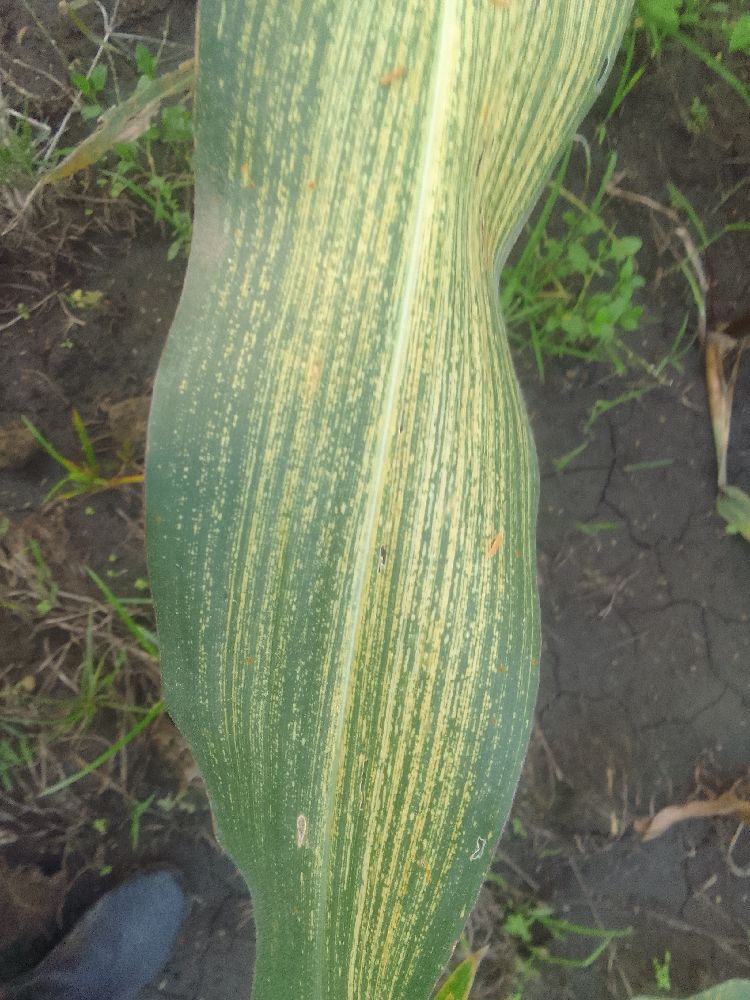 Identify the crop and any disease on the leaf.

maize, maize streak virus
